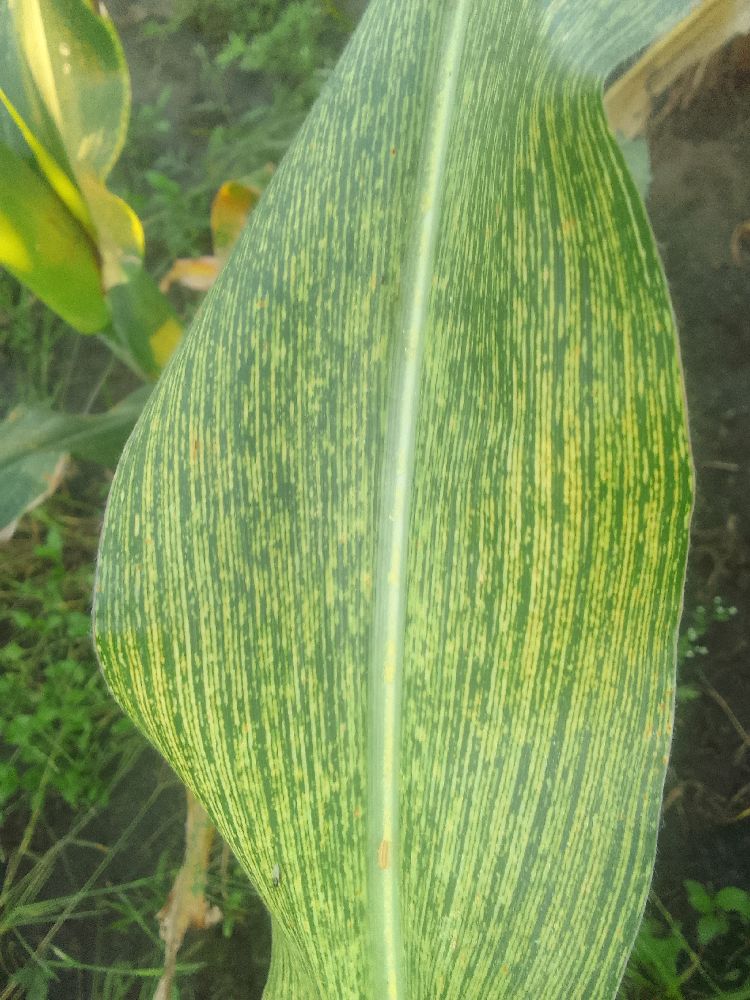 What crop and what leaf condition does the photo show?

maize, maize streak virus
